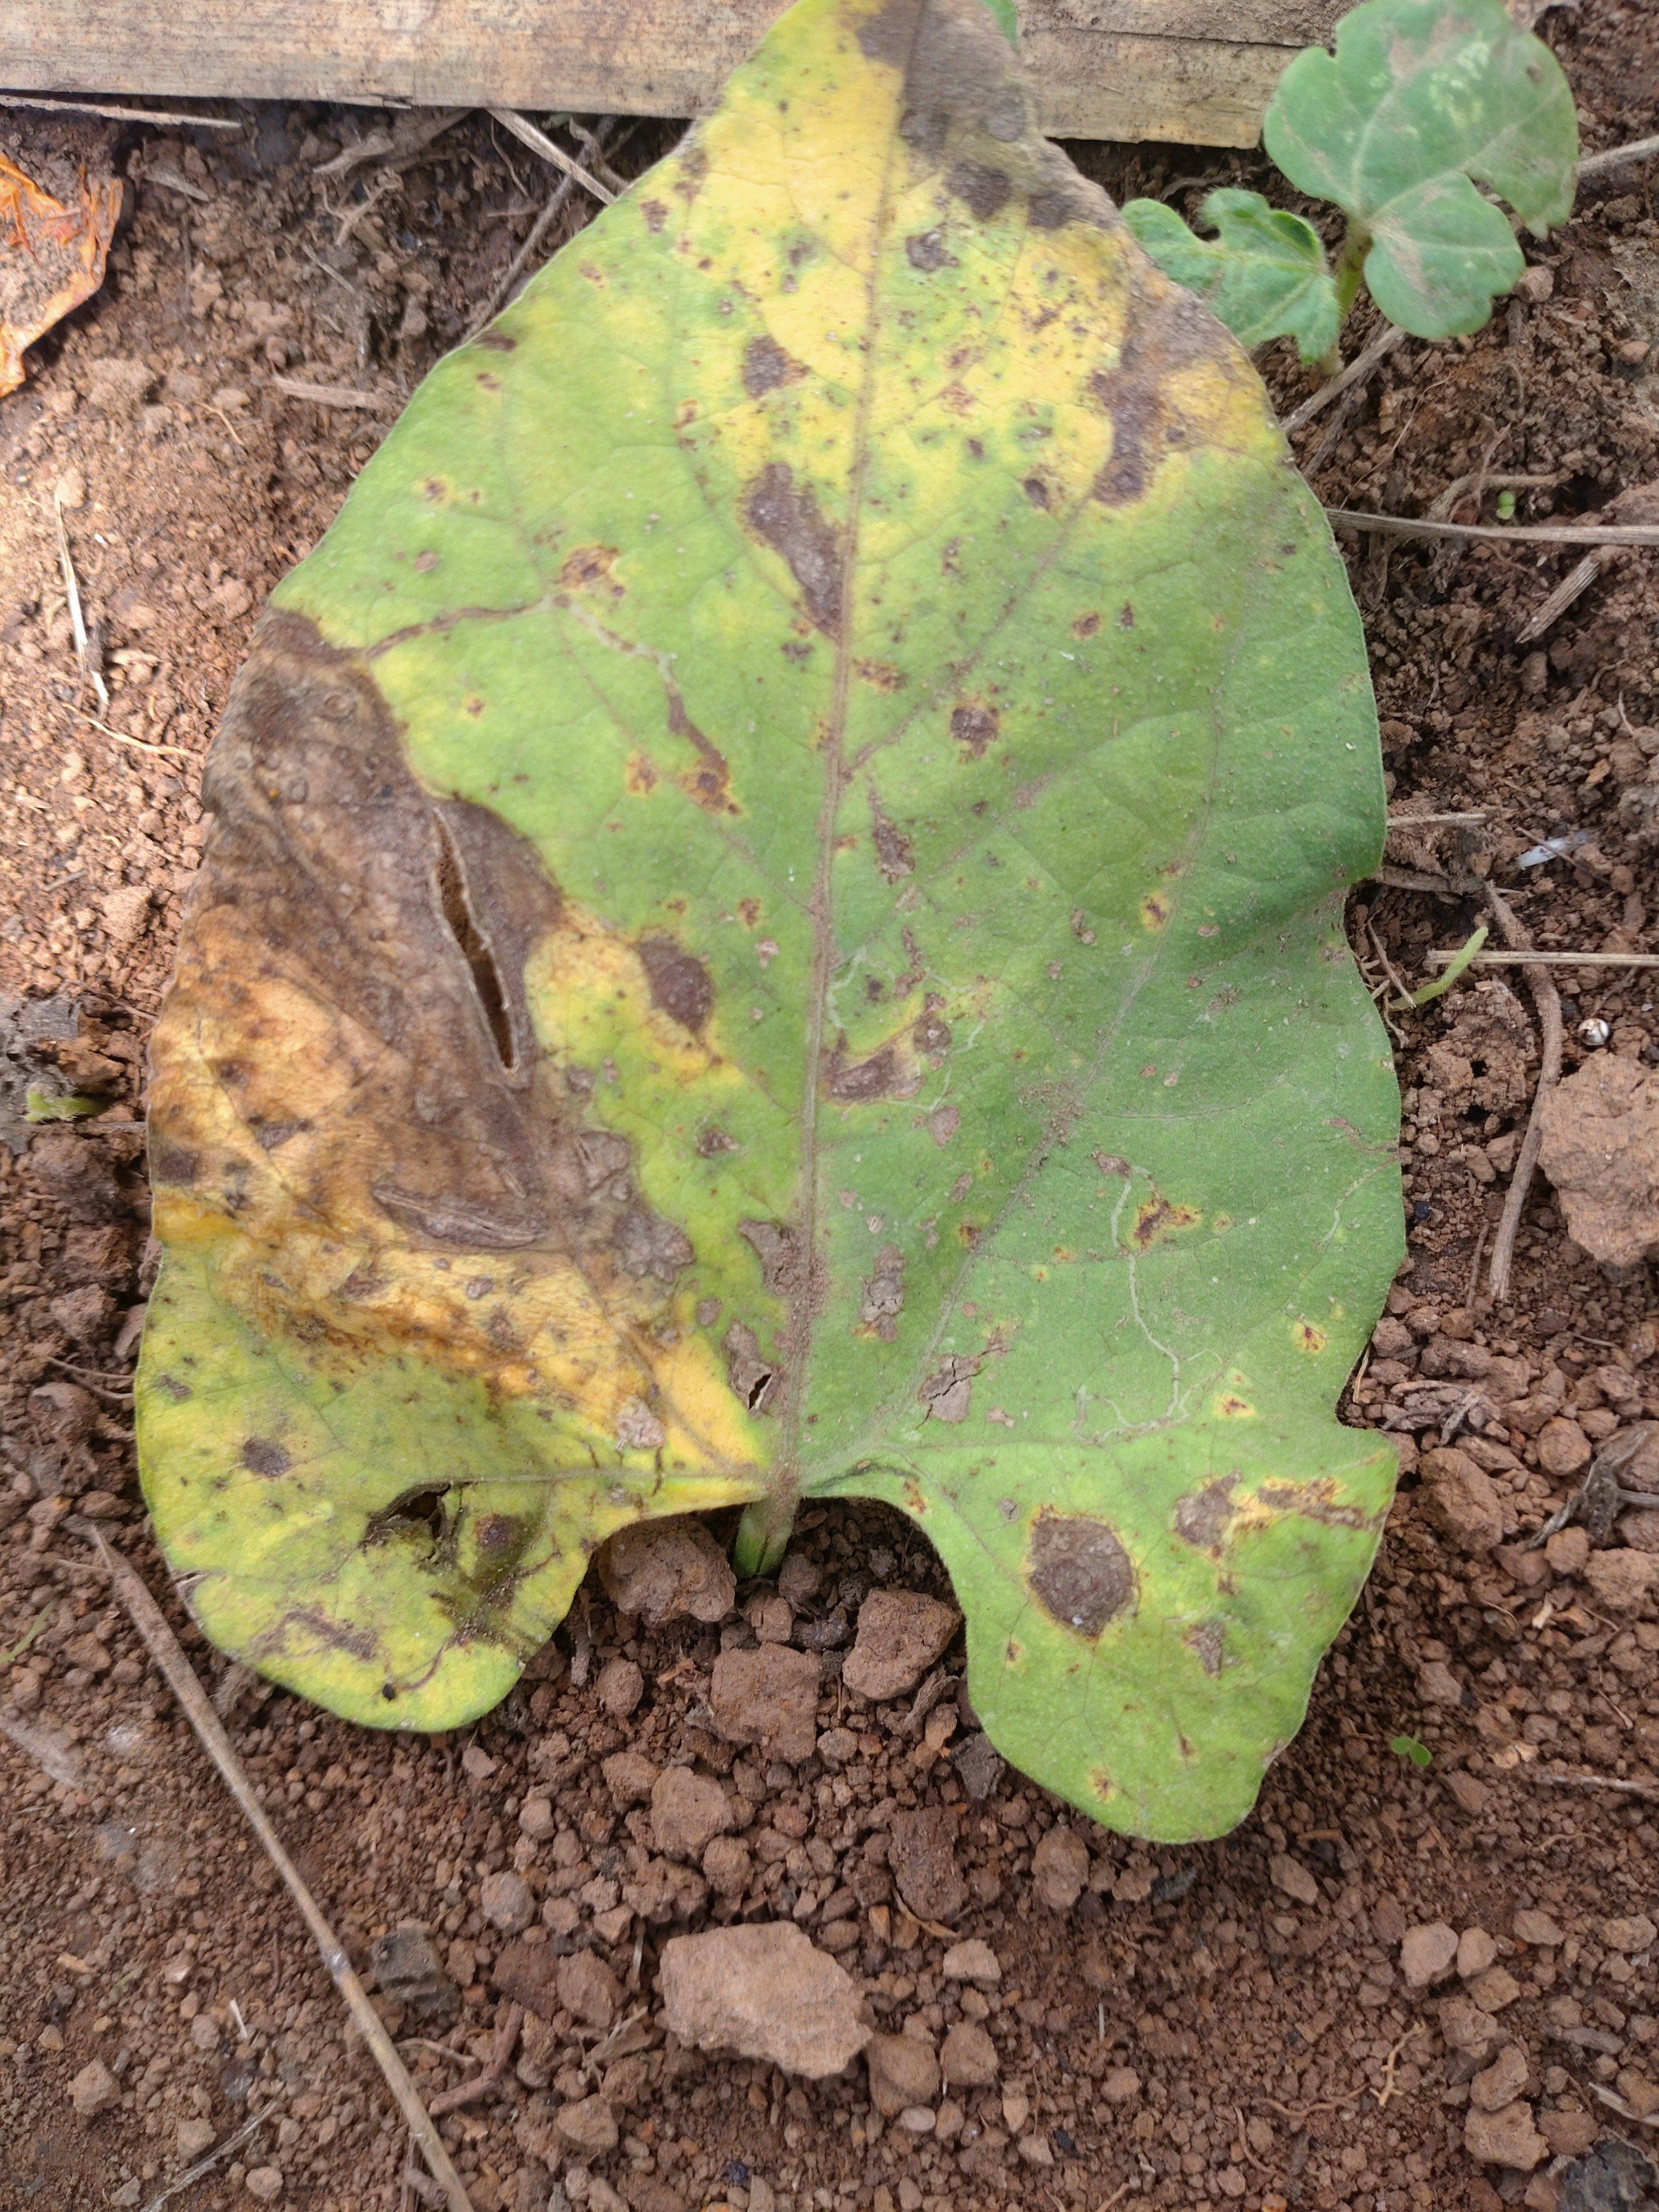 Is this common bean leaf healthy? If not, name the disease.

rust
